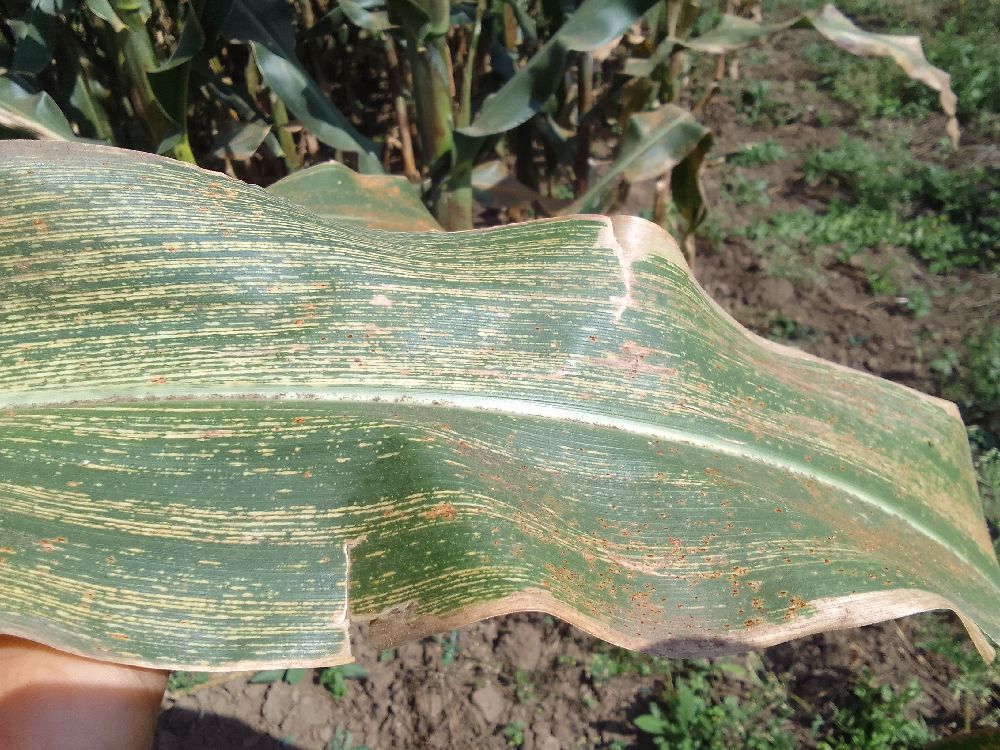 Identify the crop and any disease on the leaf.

maize, maize streak virus
